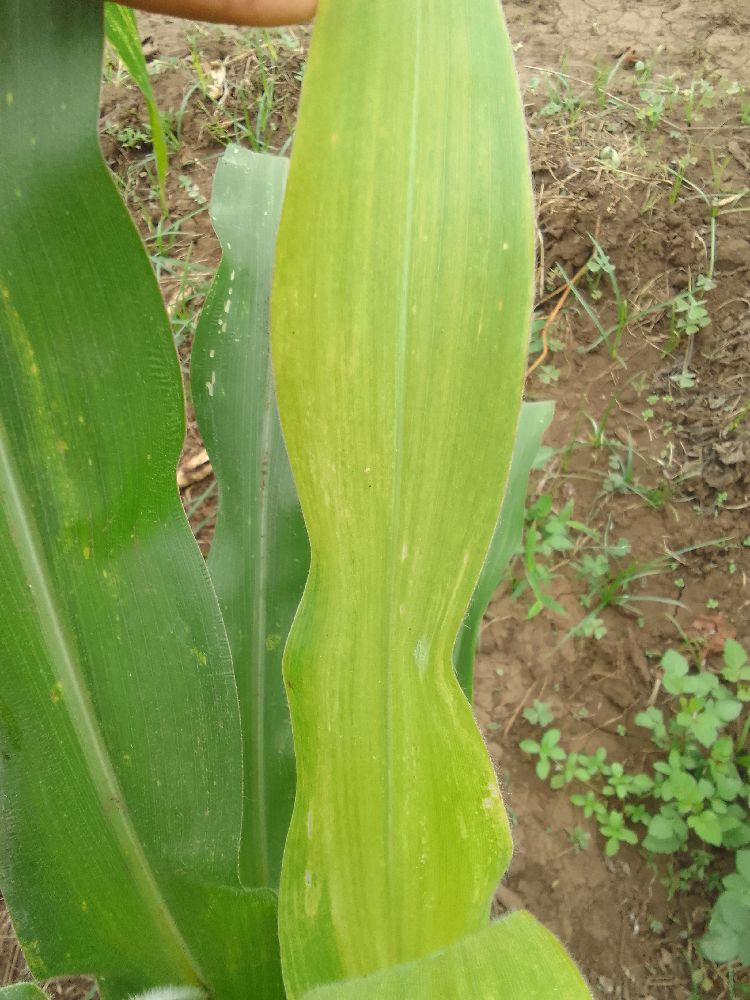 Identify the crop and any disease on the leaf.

maize, maize lethal necrosis
